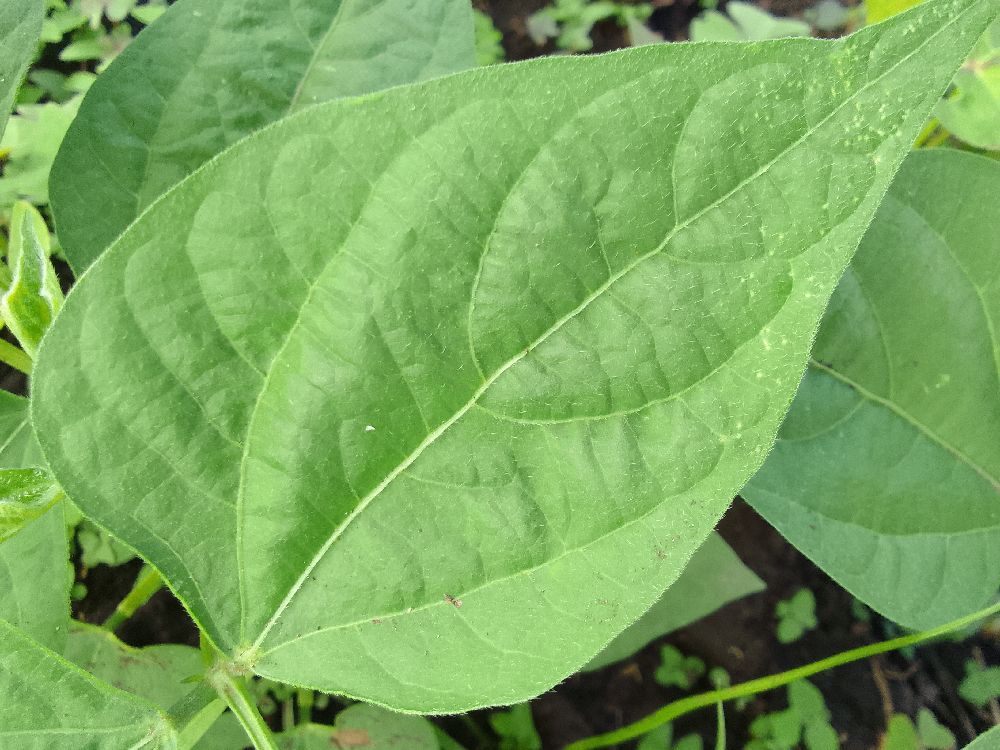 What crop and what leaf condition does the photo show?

common bean, healthy
